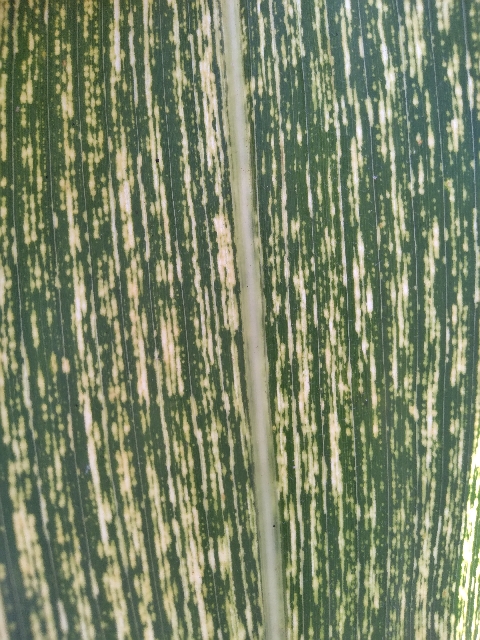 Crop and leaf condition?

maize, maize streak virus
